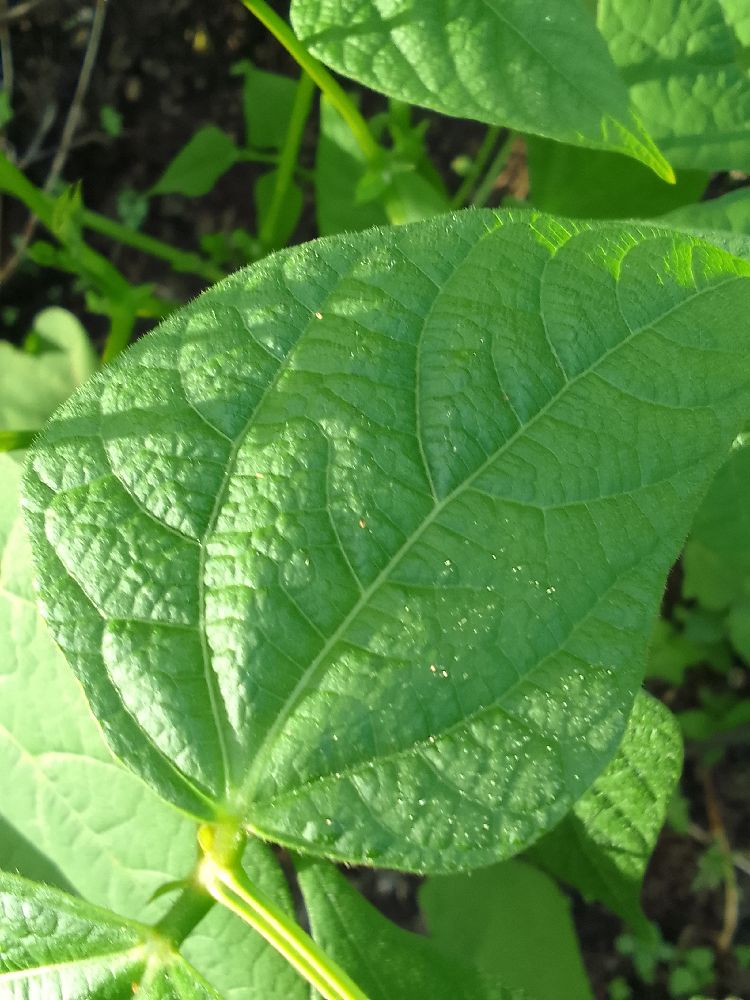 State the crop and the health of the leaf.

common bean, healthy
